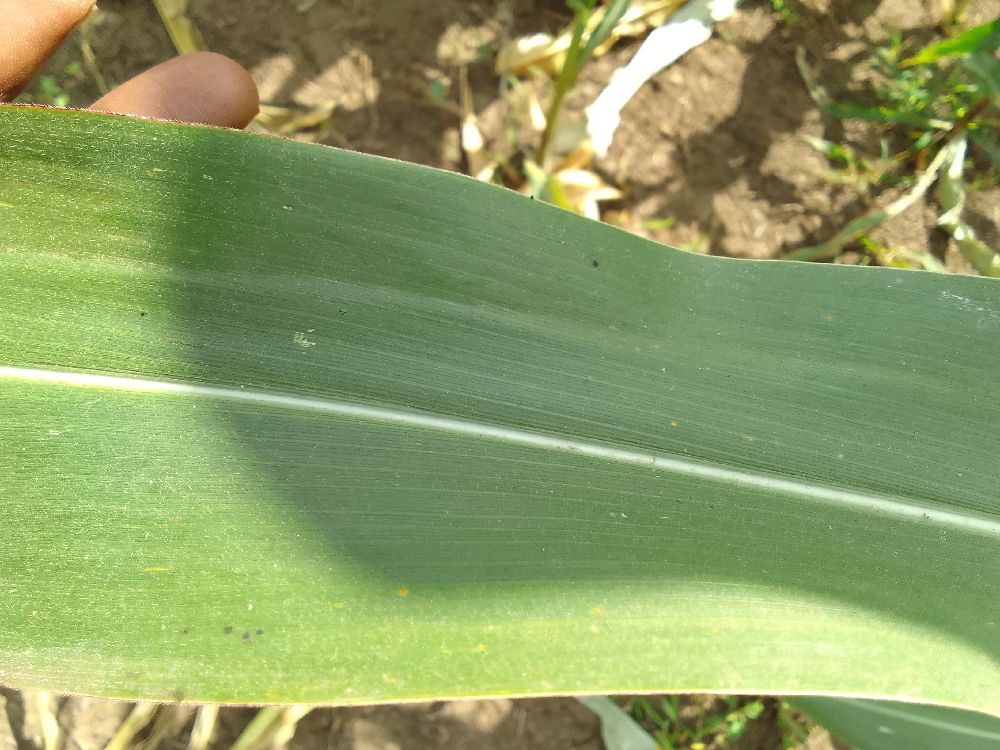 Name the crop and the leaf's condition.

maize, healthy
